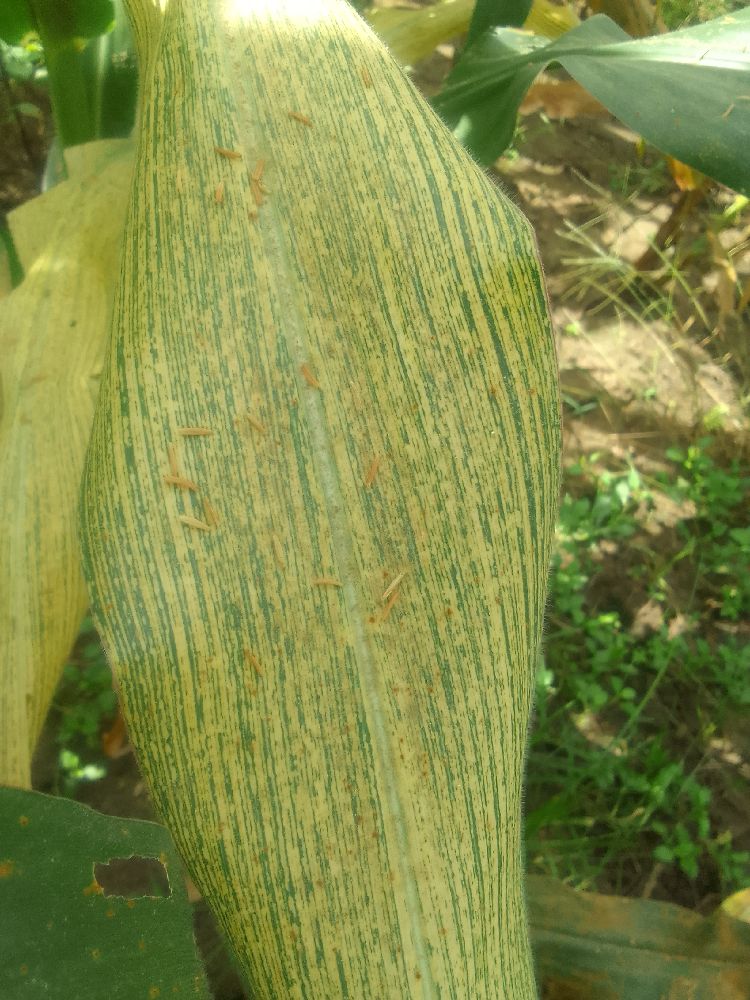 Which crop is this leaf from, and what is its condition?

maize, maize streak virus
